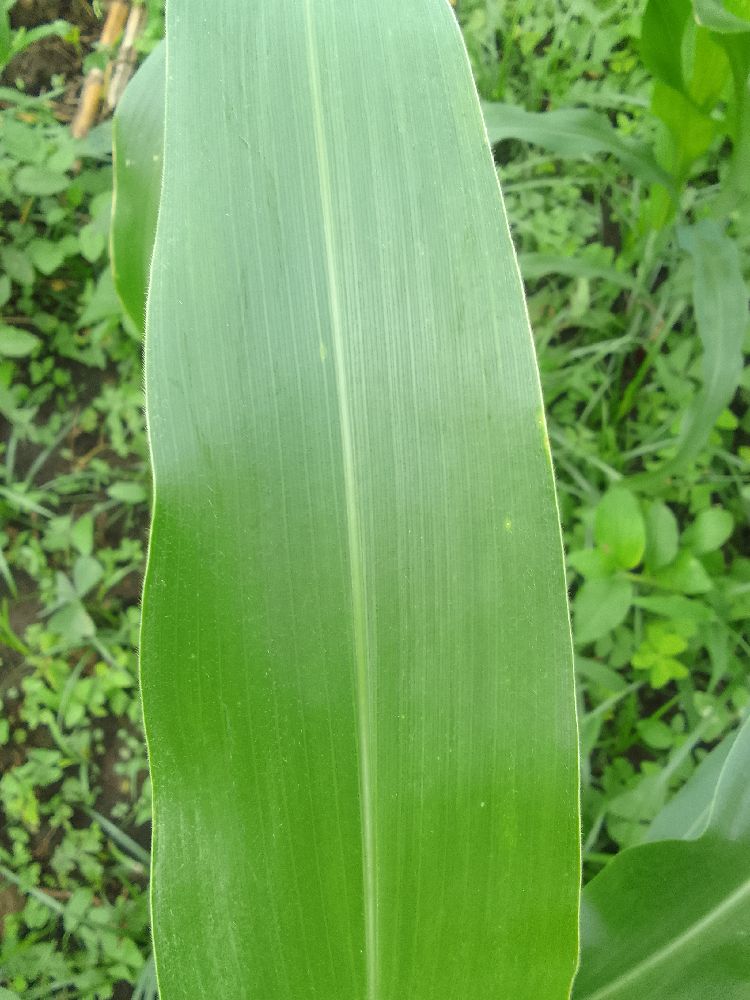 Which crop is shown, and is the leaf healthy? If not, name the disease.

maize, healthy
